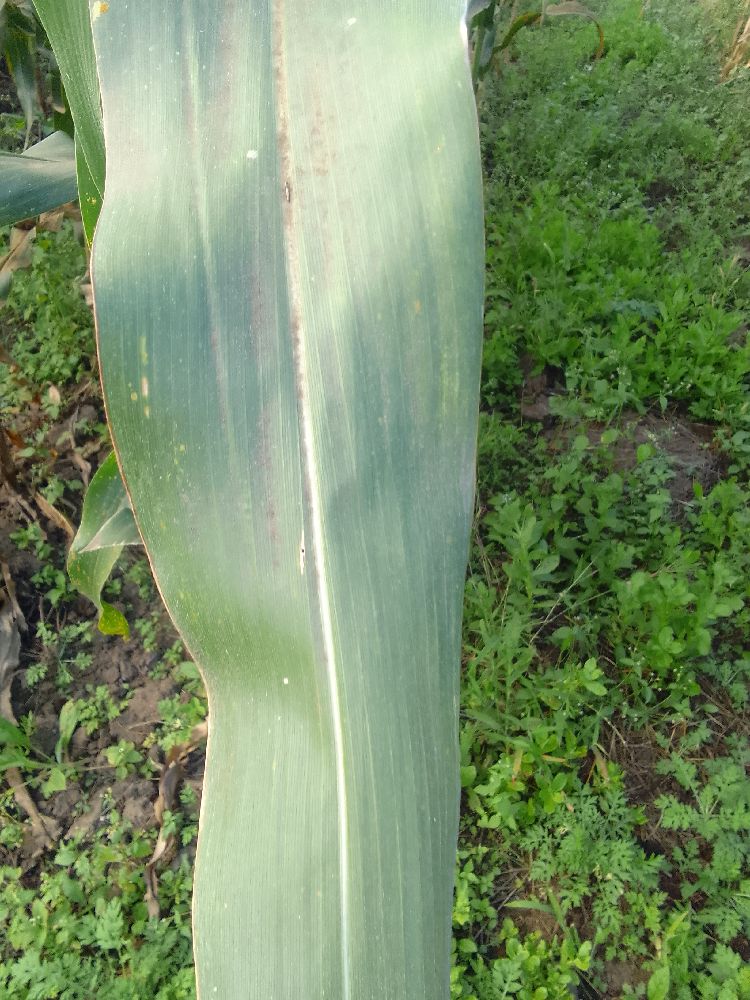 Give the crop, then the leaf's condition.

maize, healthy
